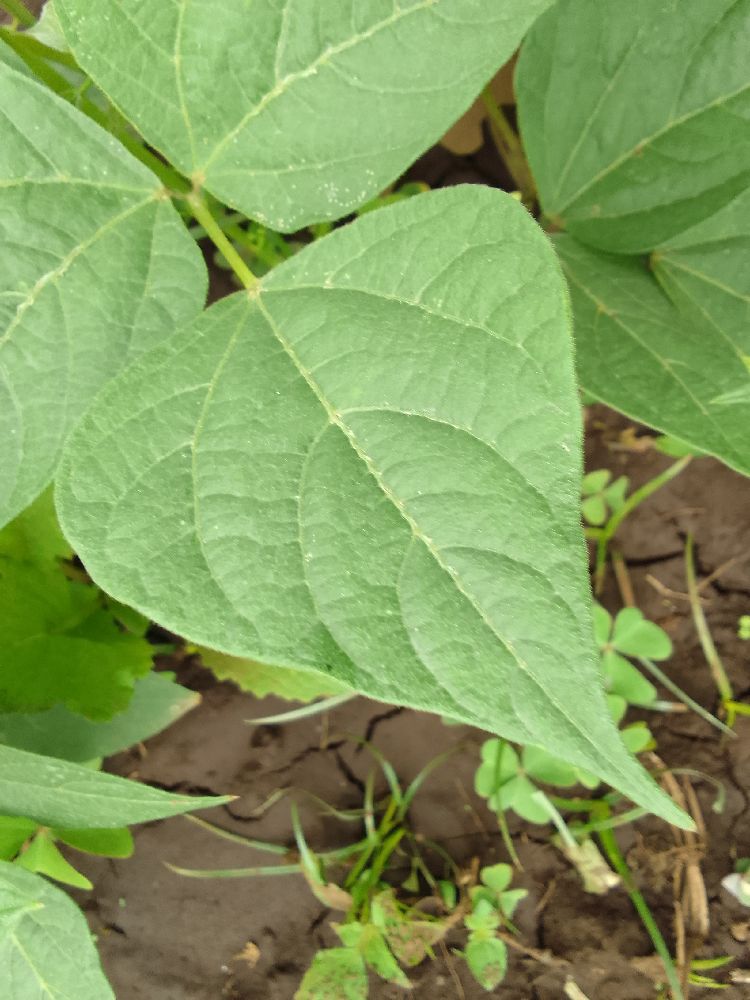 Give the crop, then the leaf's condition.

common bean, healthy
